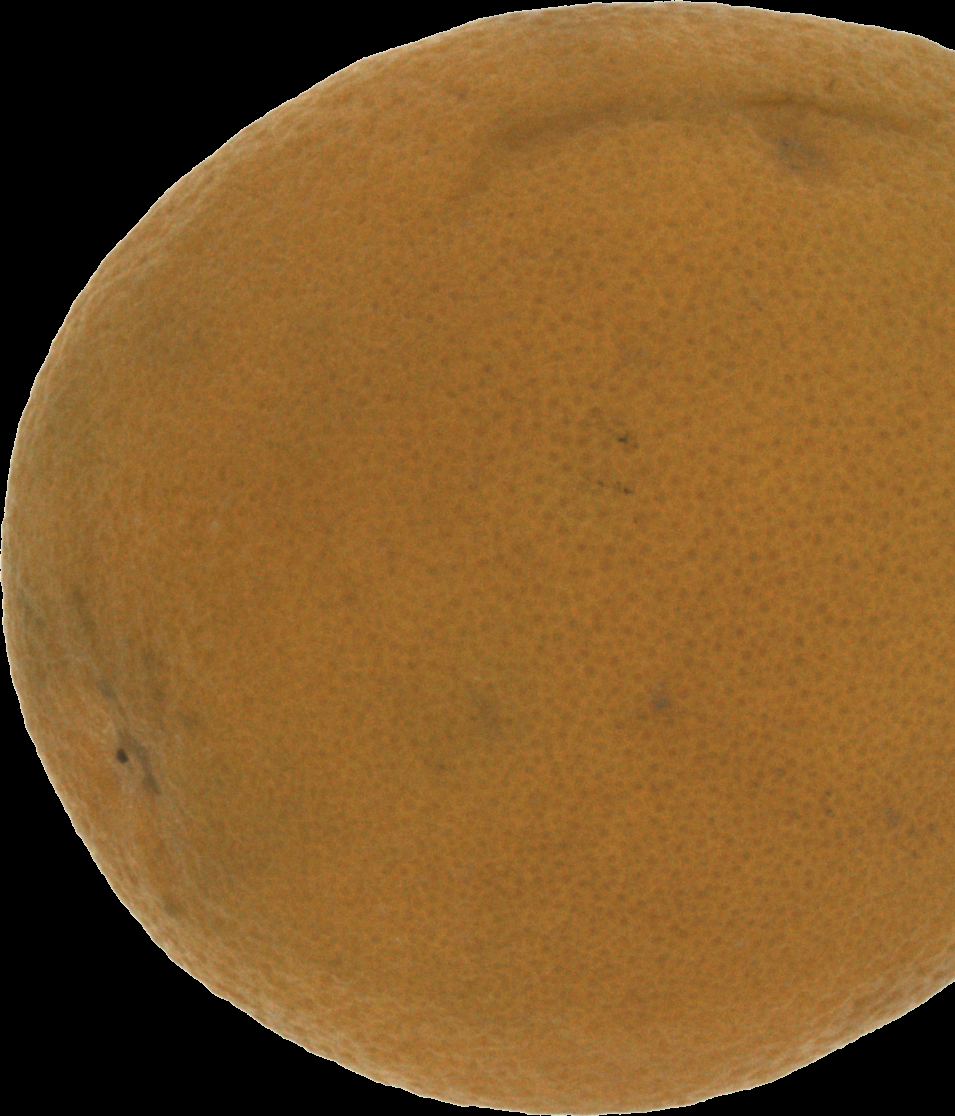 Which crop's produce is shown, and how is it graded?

orange, bad
